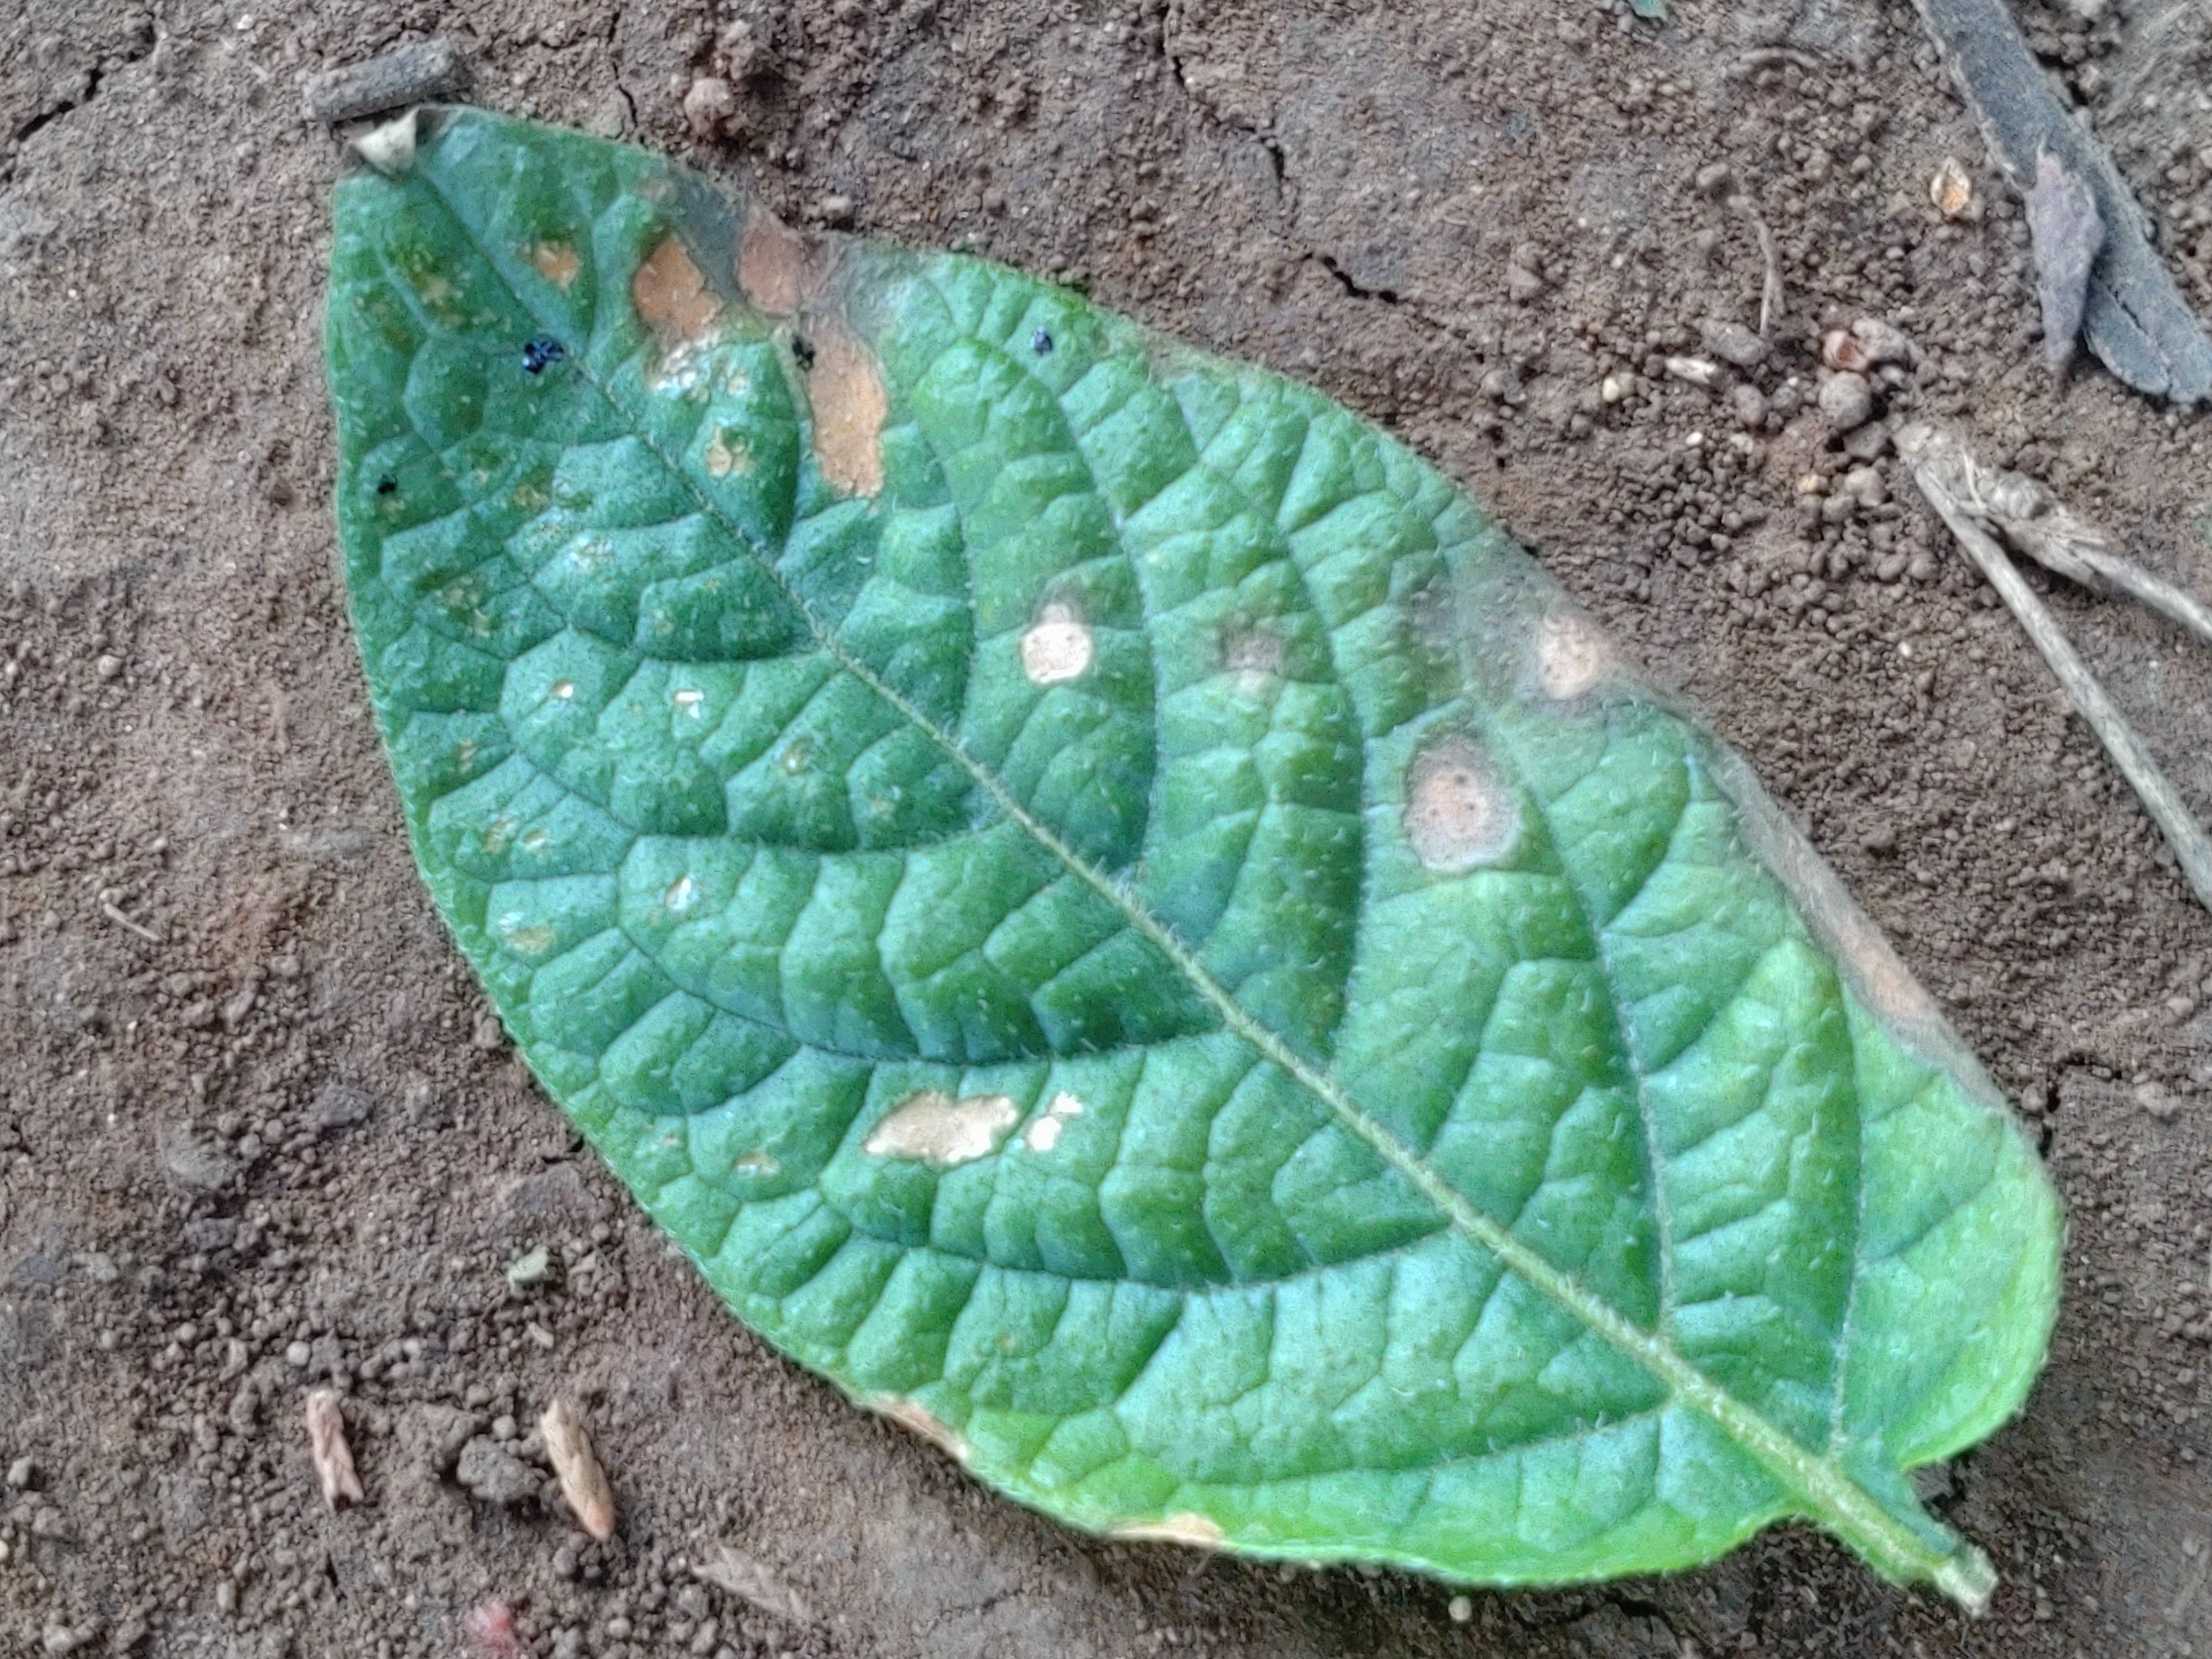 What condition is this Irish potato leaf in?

early blight
